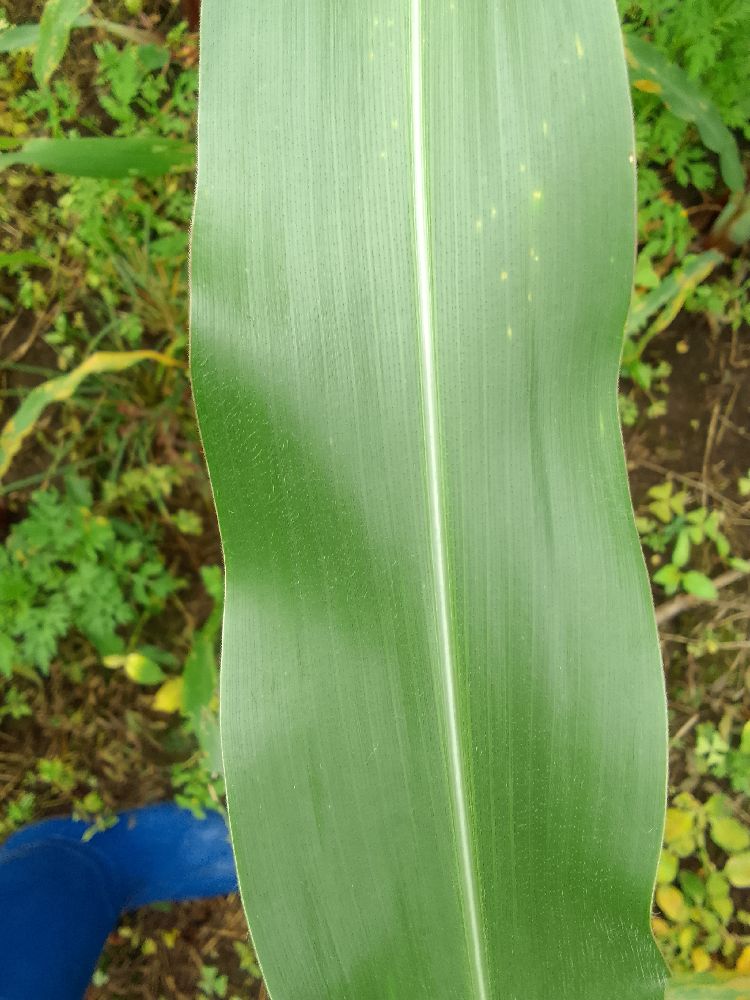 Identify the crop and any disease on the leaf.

maize, healthy
